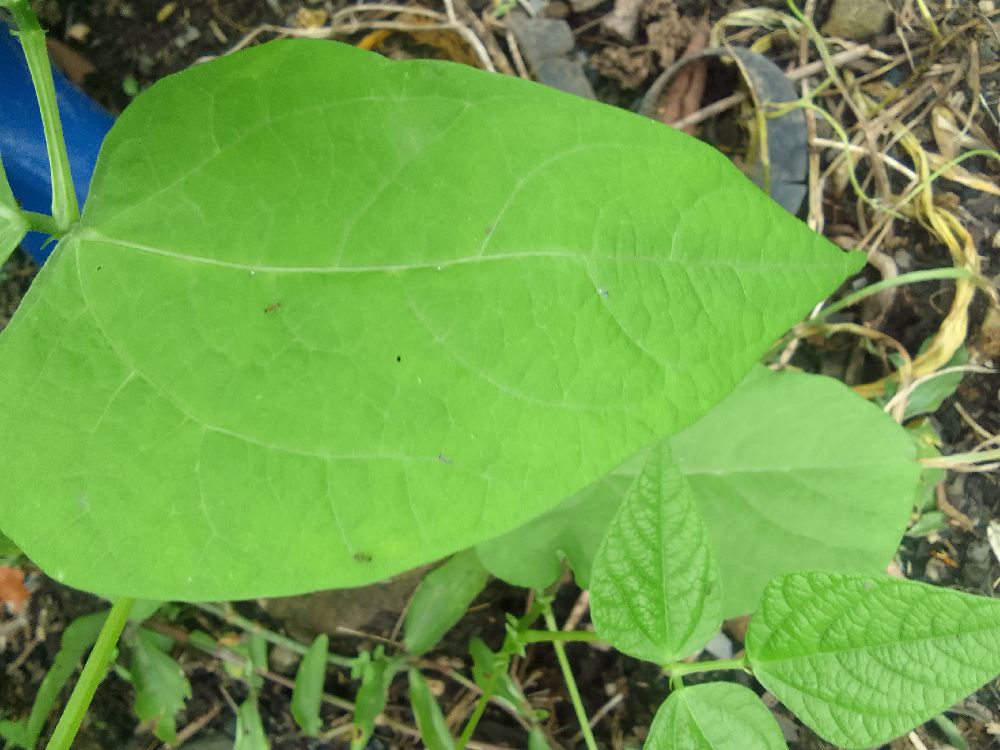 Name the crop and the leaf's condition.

common bean, healthy
